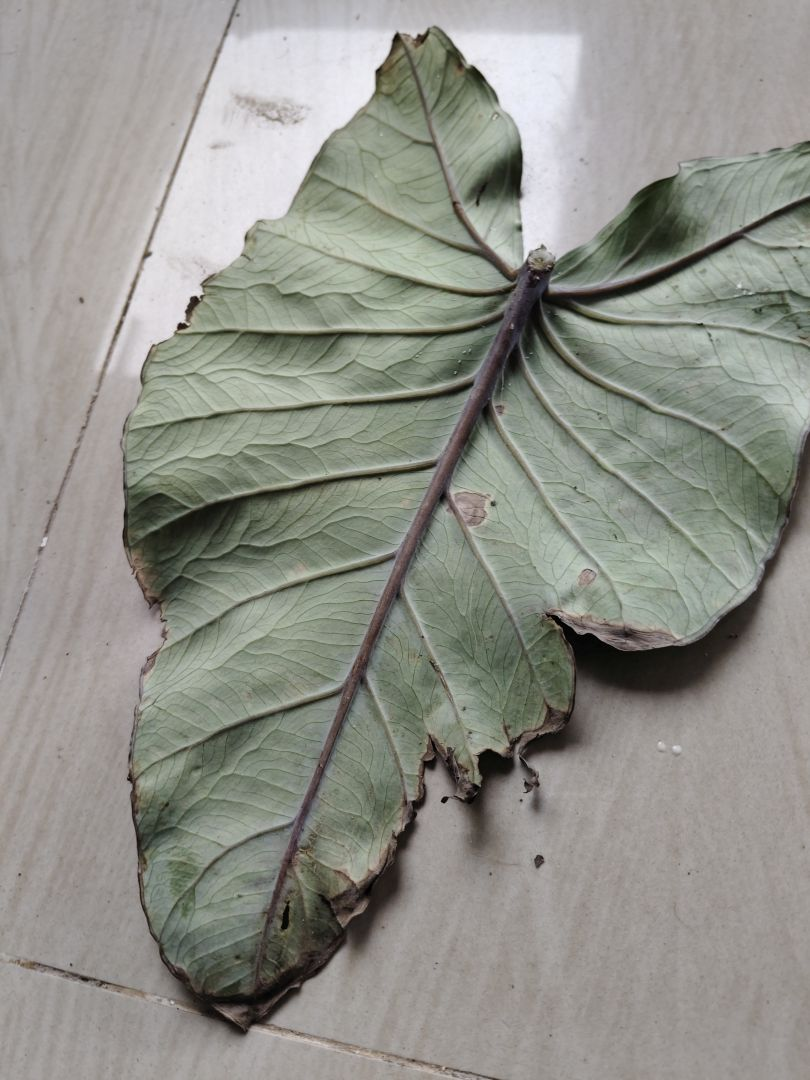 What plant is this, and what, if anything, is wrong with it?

taro, leaf blight
